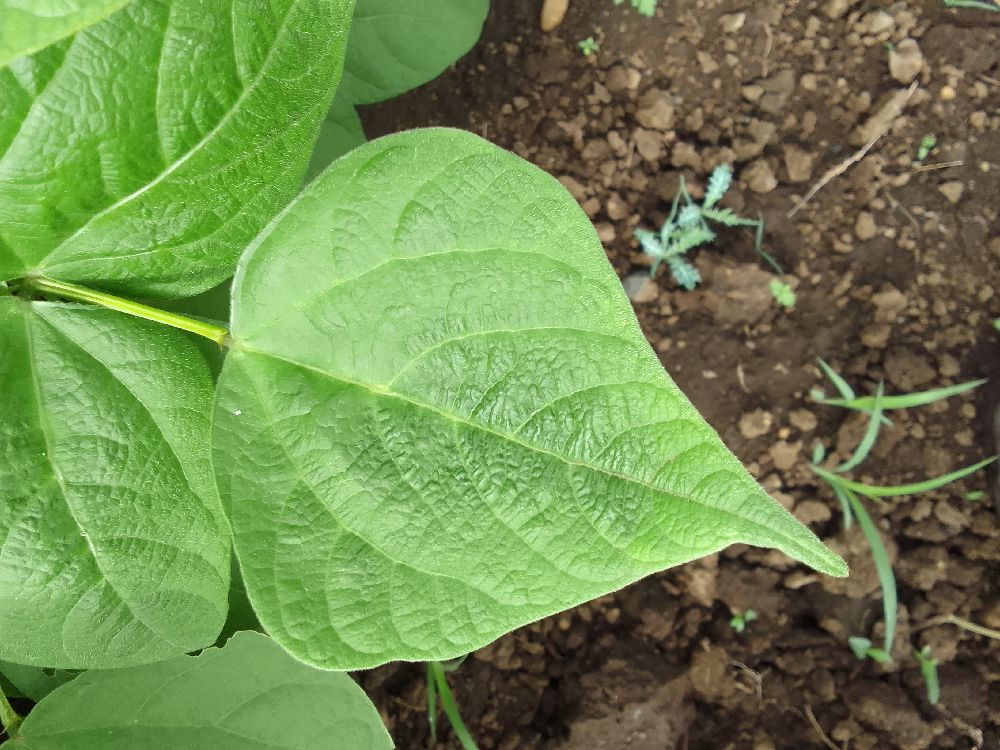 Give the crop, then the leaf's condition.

common bean, healthy
